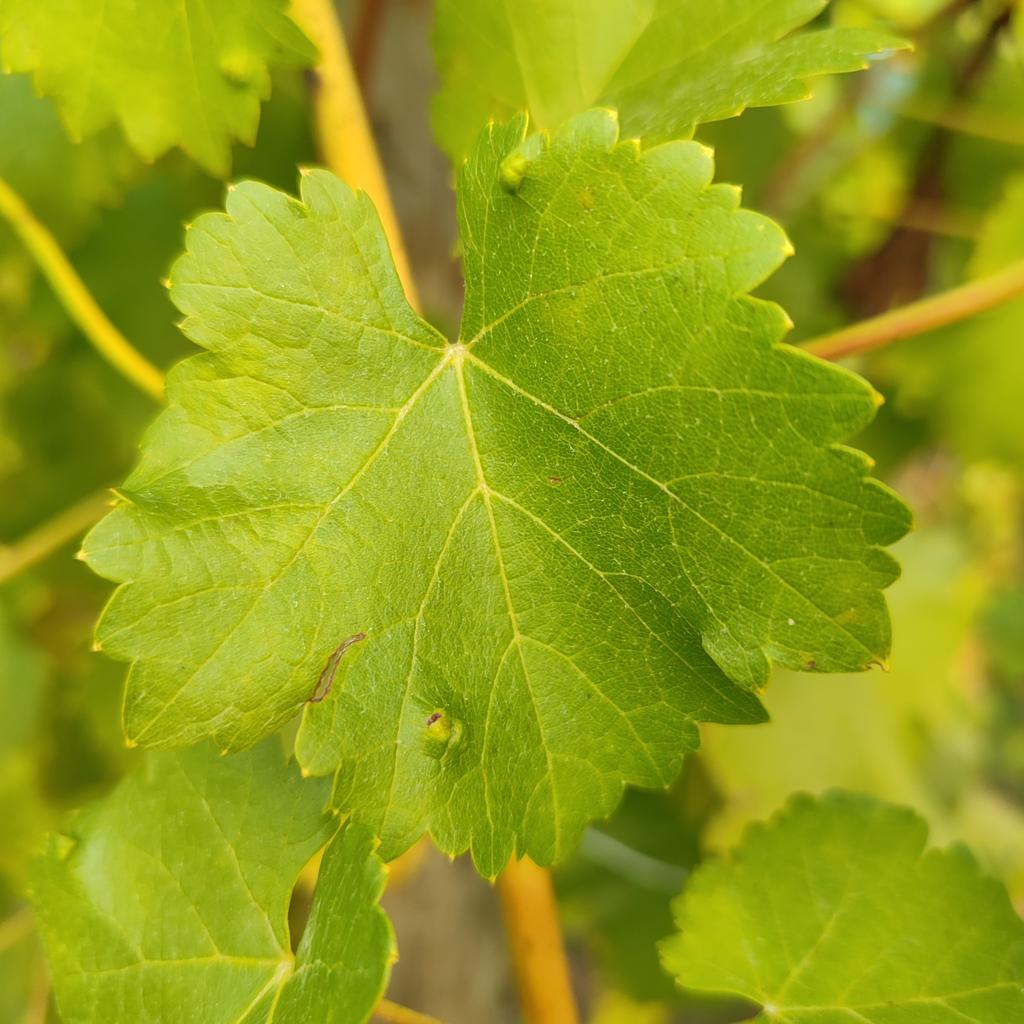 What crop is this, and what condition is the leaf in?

grapevine, erineum mite
